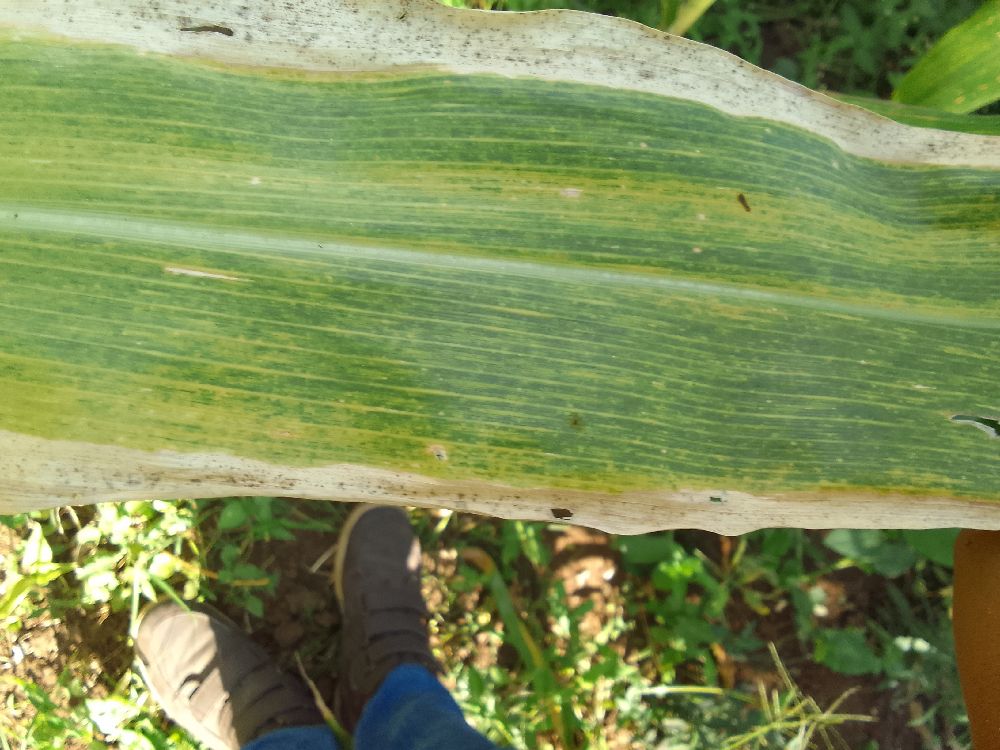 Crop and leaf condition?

maize, maize lethal necrosis
